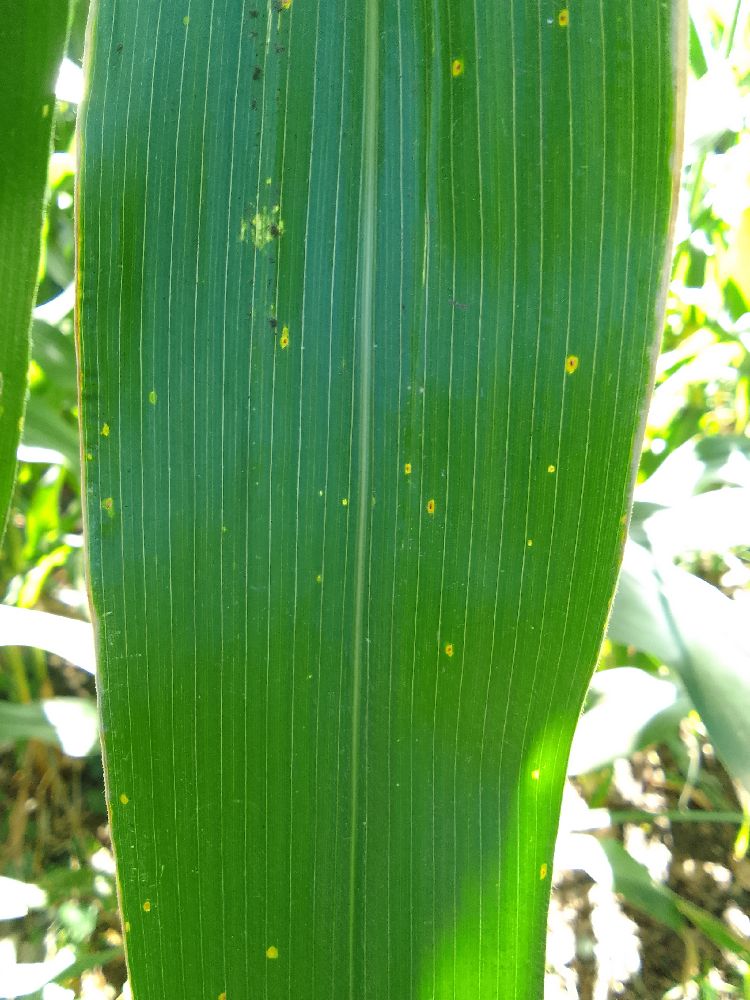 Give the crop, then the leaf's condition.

maize, healthy
